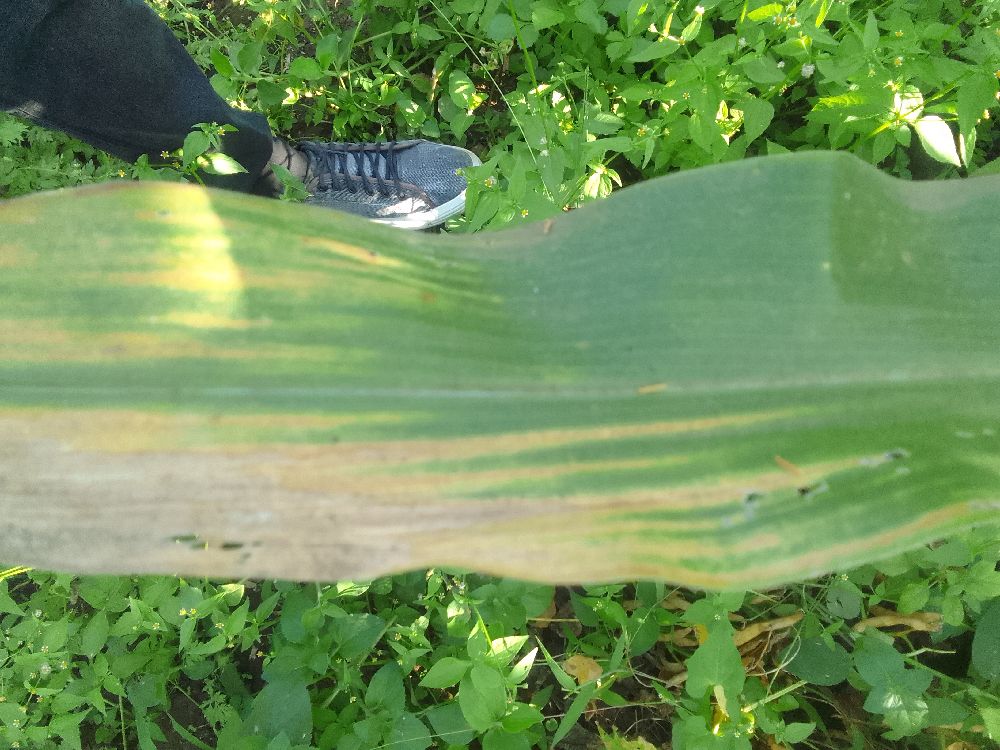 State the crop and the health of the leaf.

maize, maize lethal necrosis
